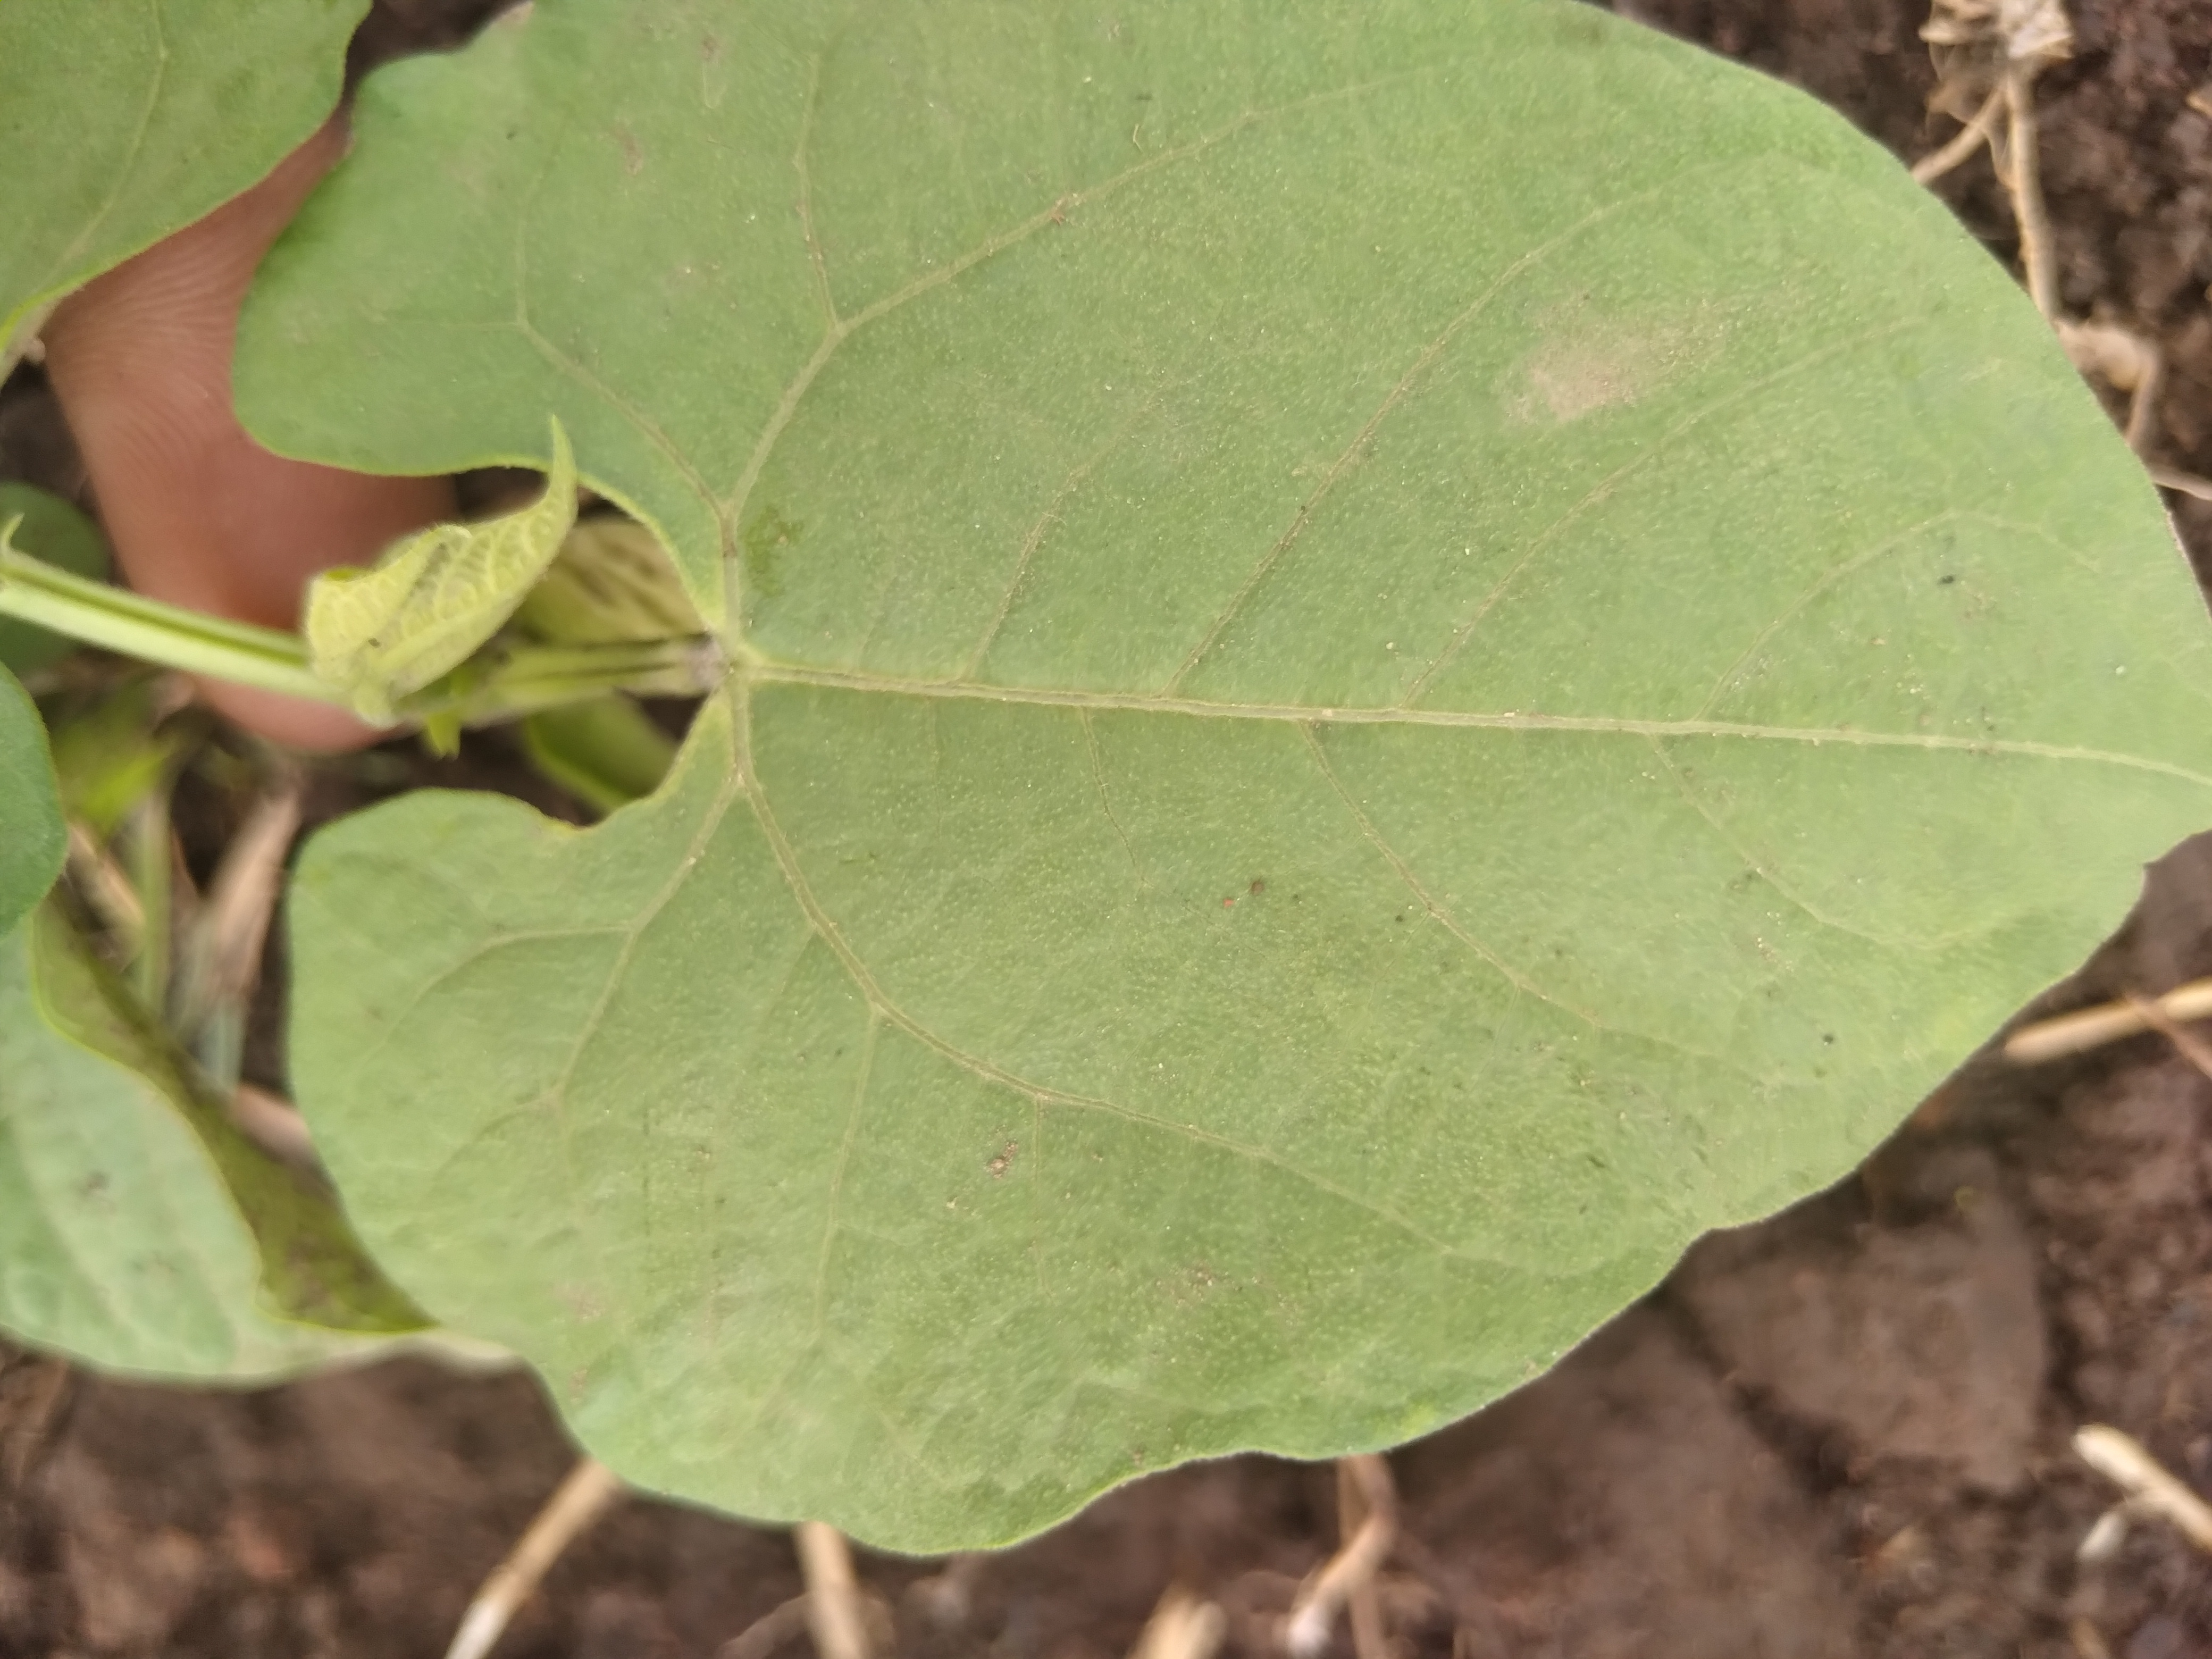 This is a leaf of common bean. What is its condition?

healthy
